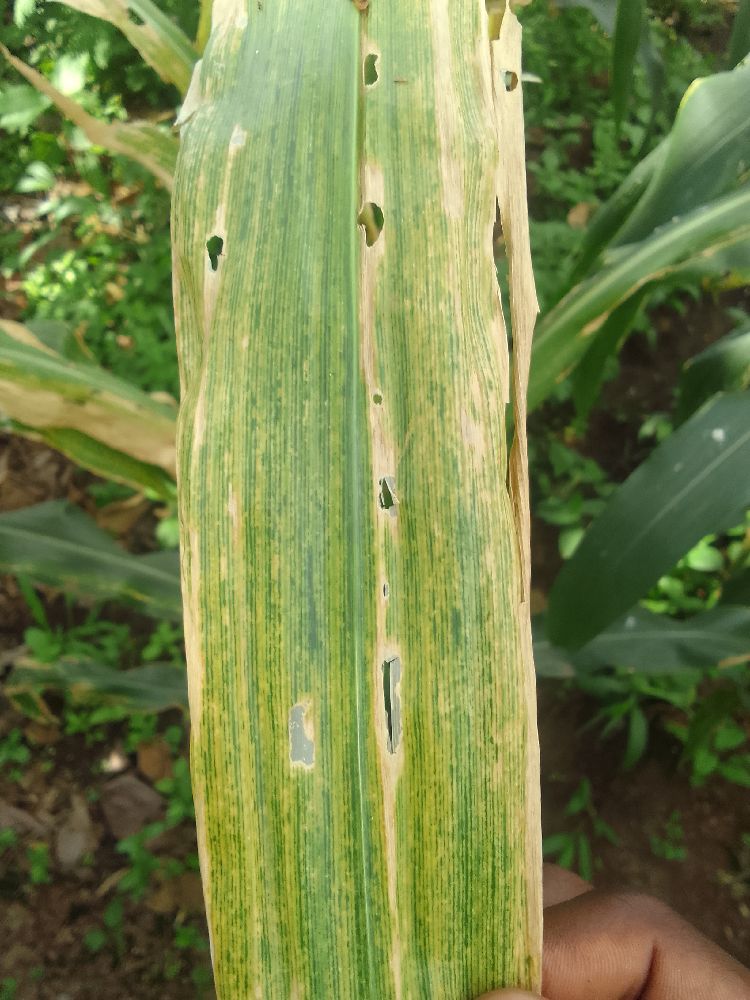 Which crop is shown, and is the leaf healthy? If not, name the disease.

maize, maize lethal necrosis
